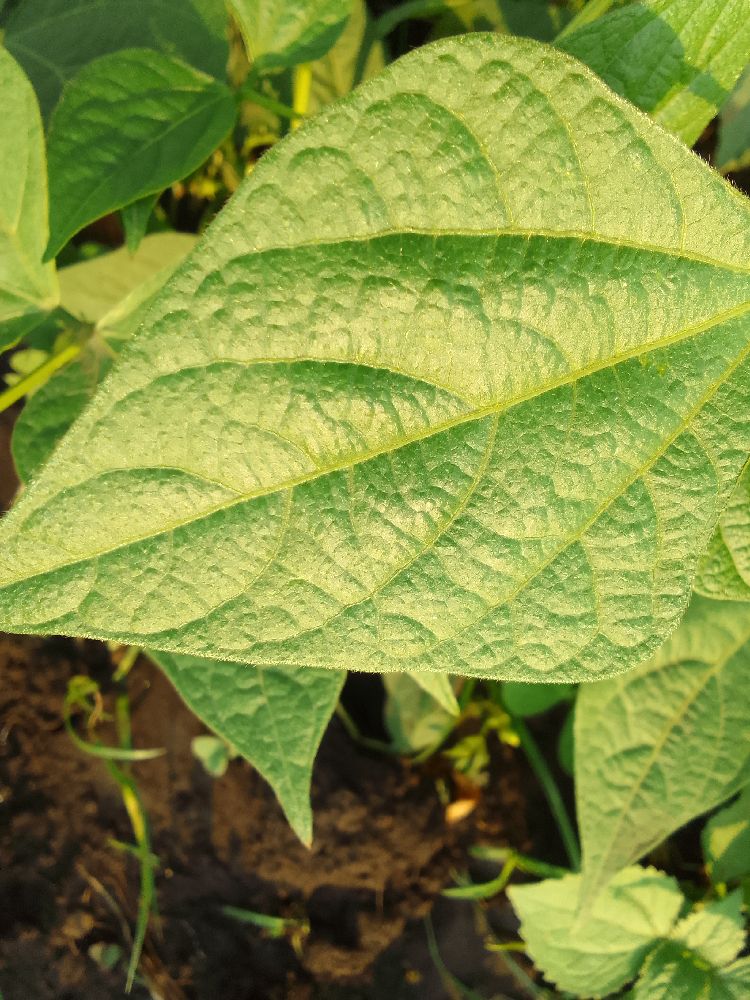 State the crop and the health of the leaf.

common bean, healthy
